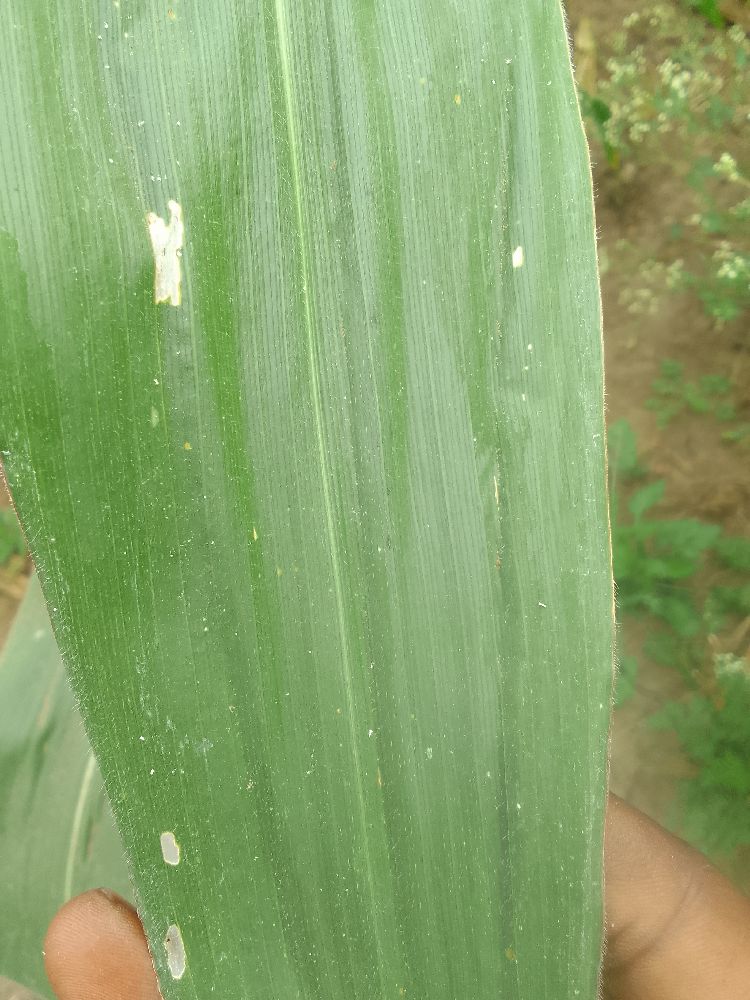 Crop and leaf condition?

maize, healthy
